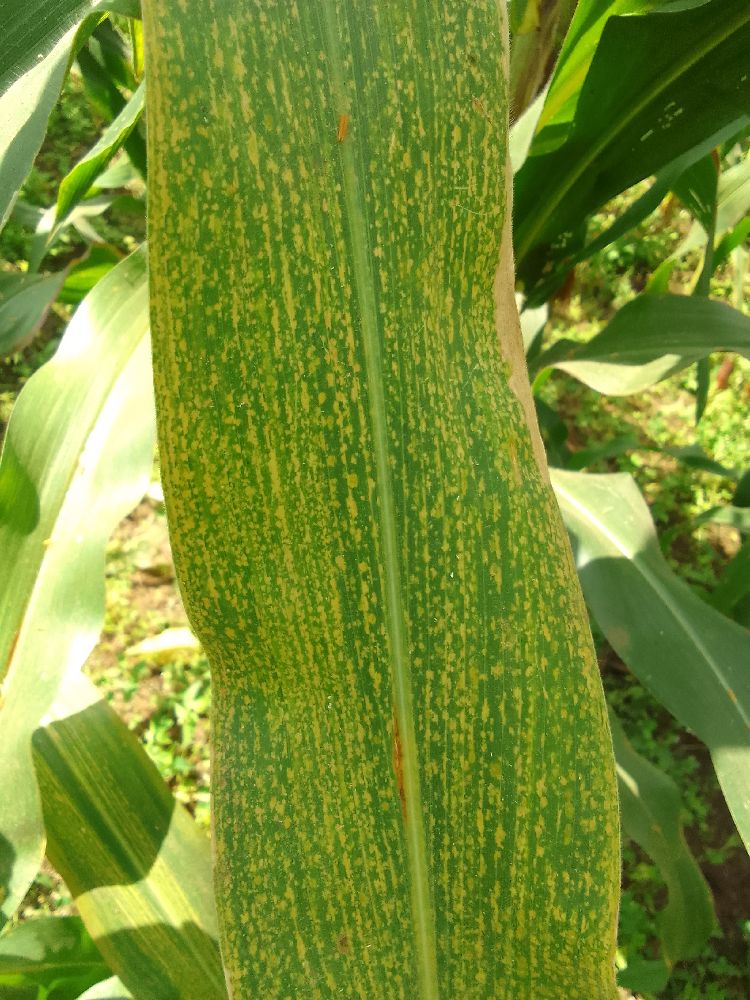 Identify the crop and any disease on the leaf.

maize, maize streak virus
